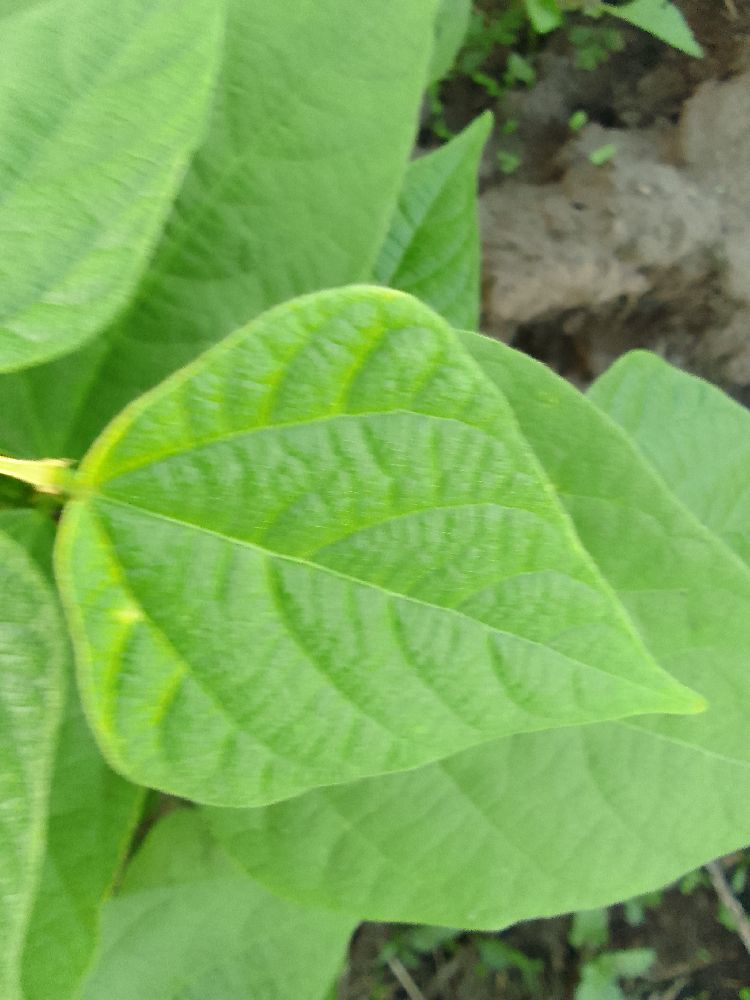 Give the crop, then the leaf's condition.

common bean, healthy
